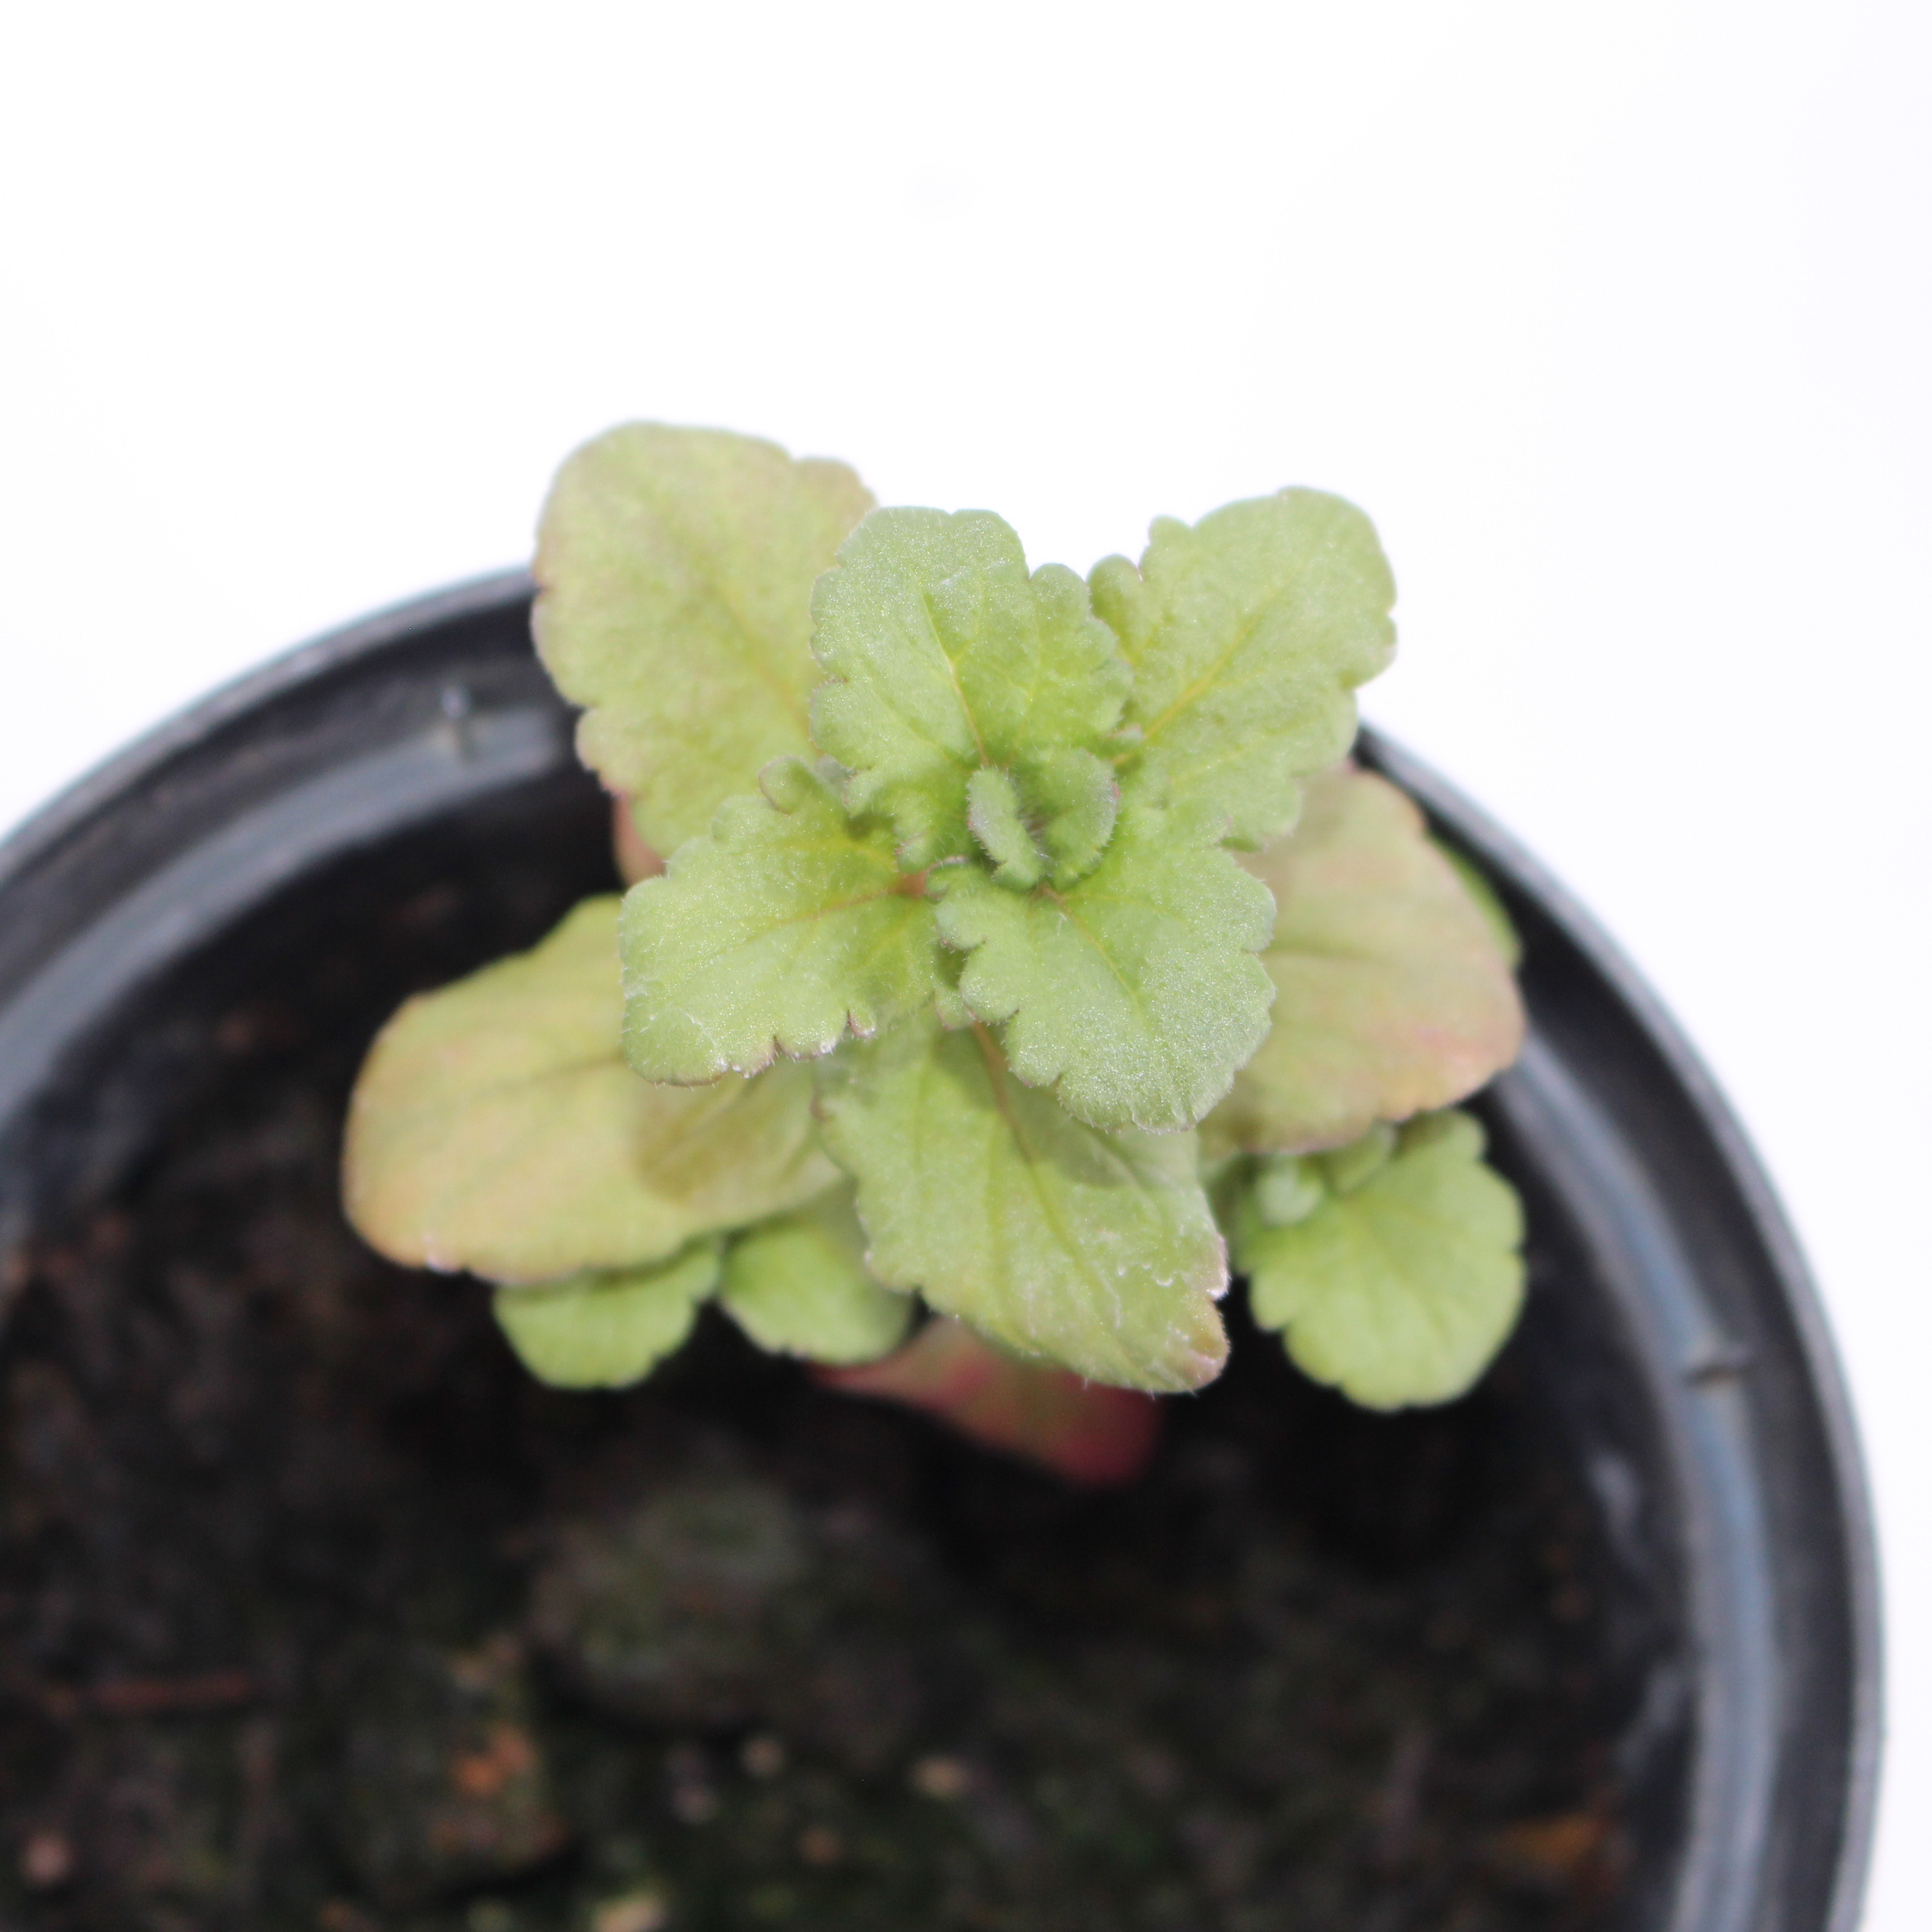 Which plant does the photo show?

Veronica persica
